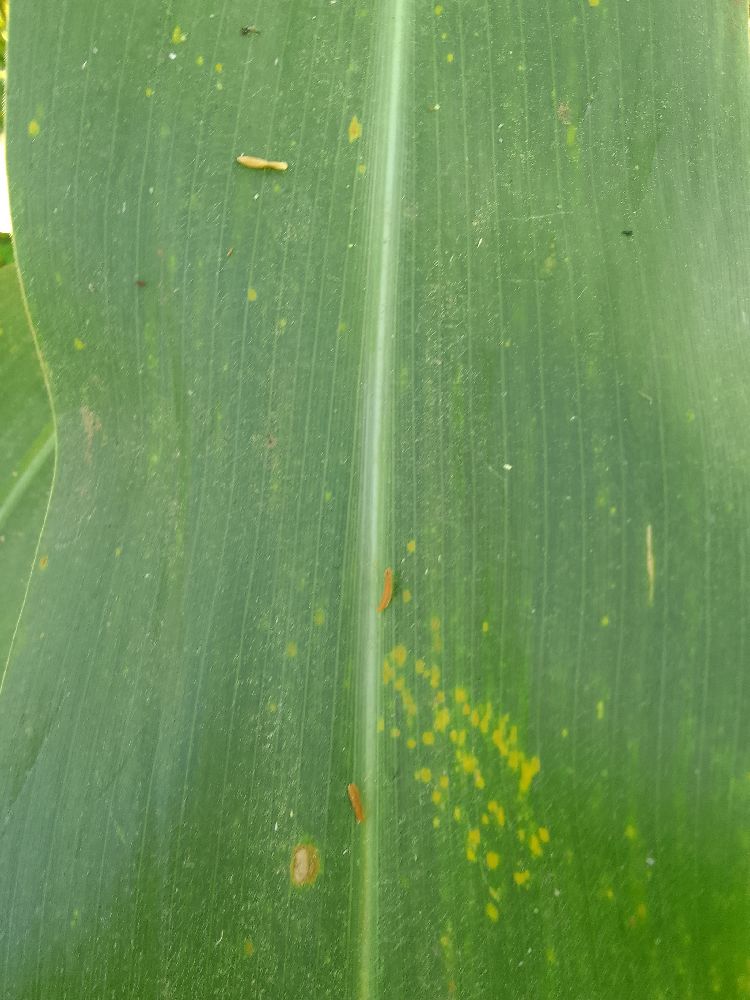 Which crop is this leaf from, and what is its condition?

maize, healthy
